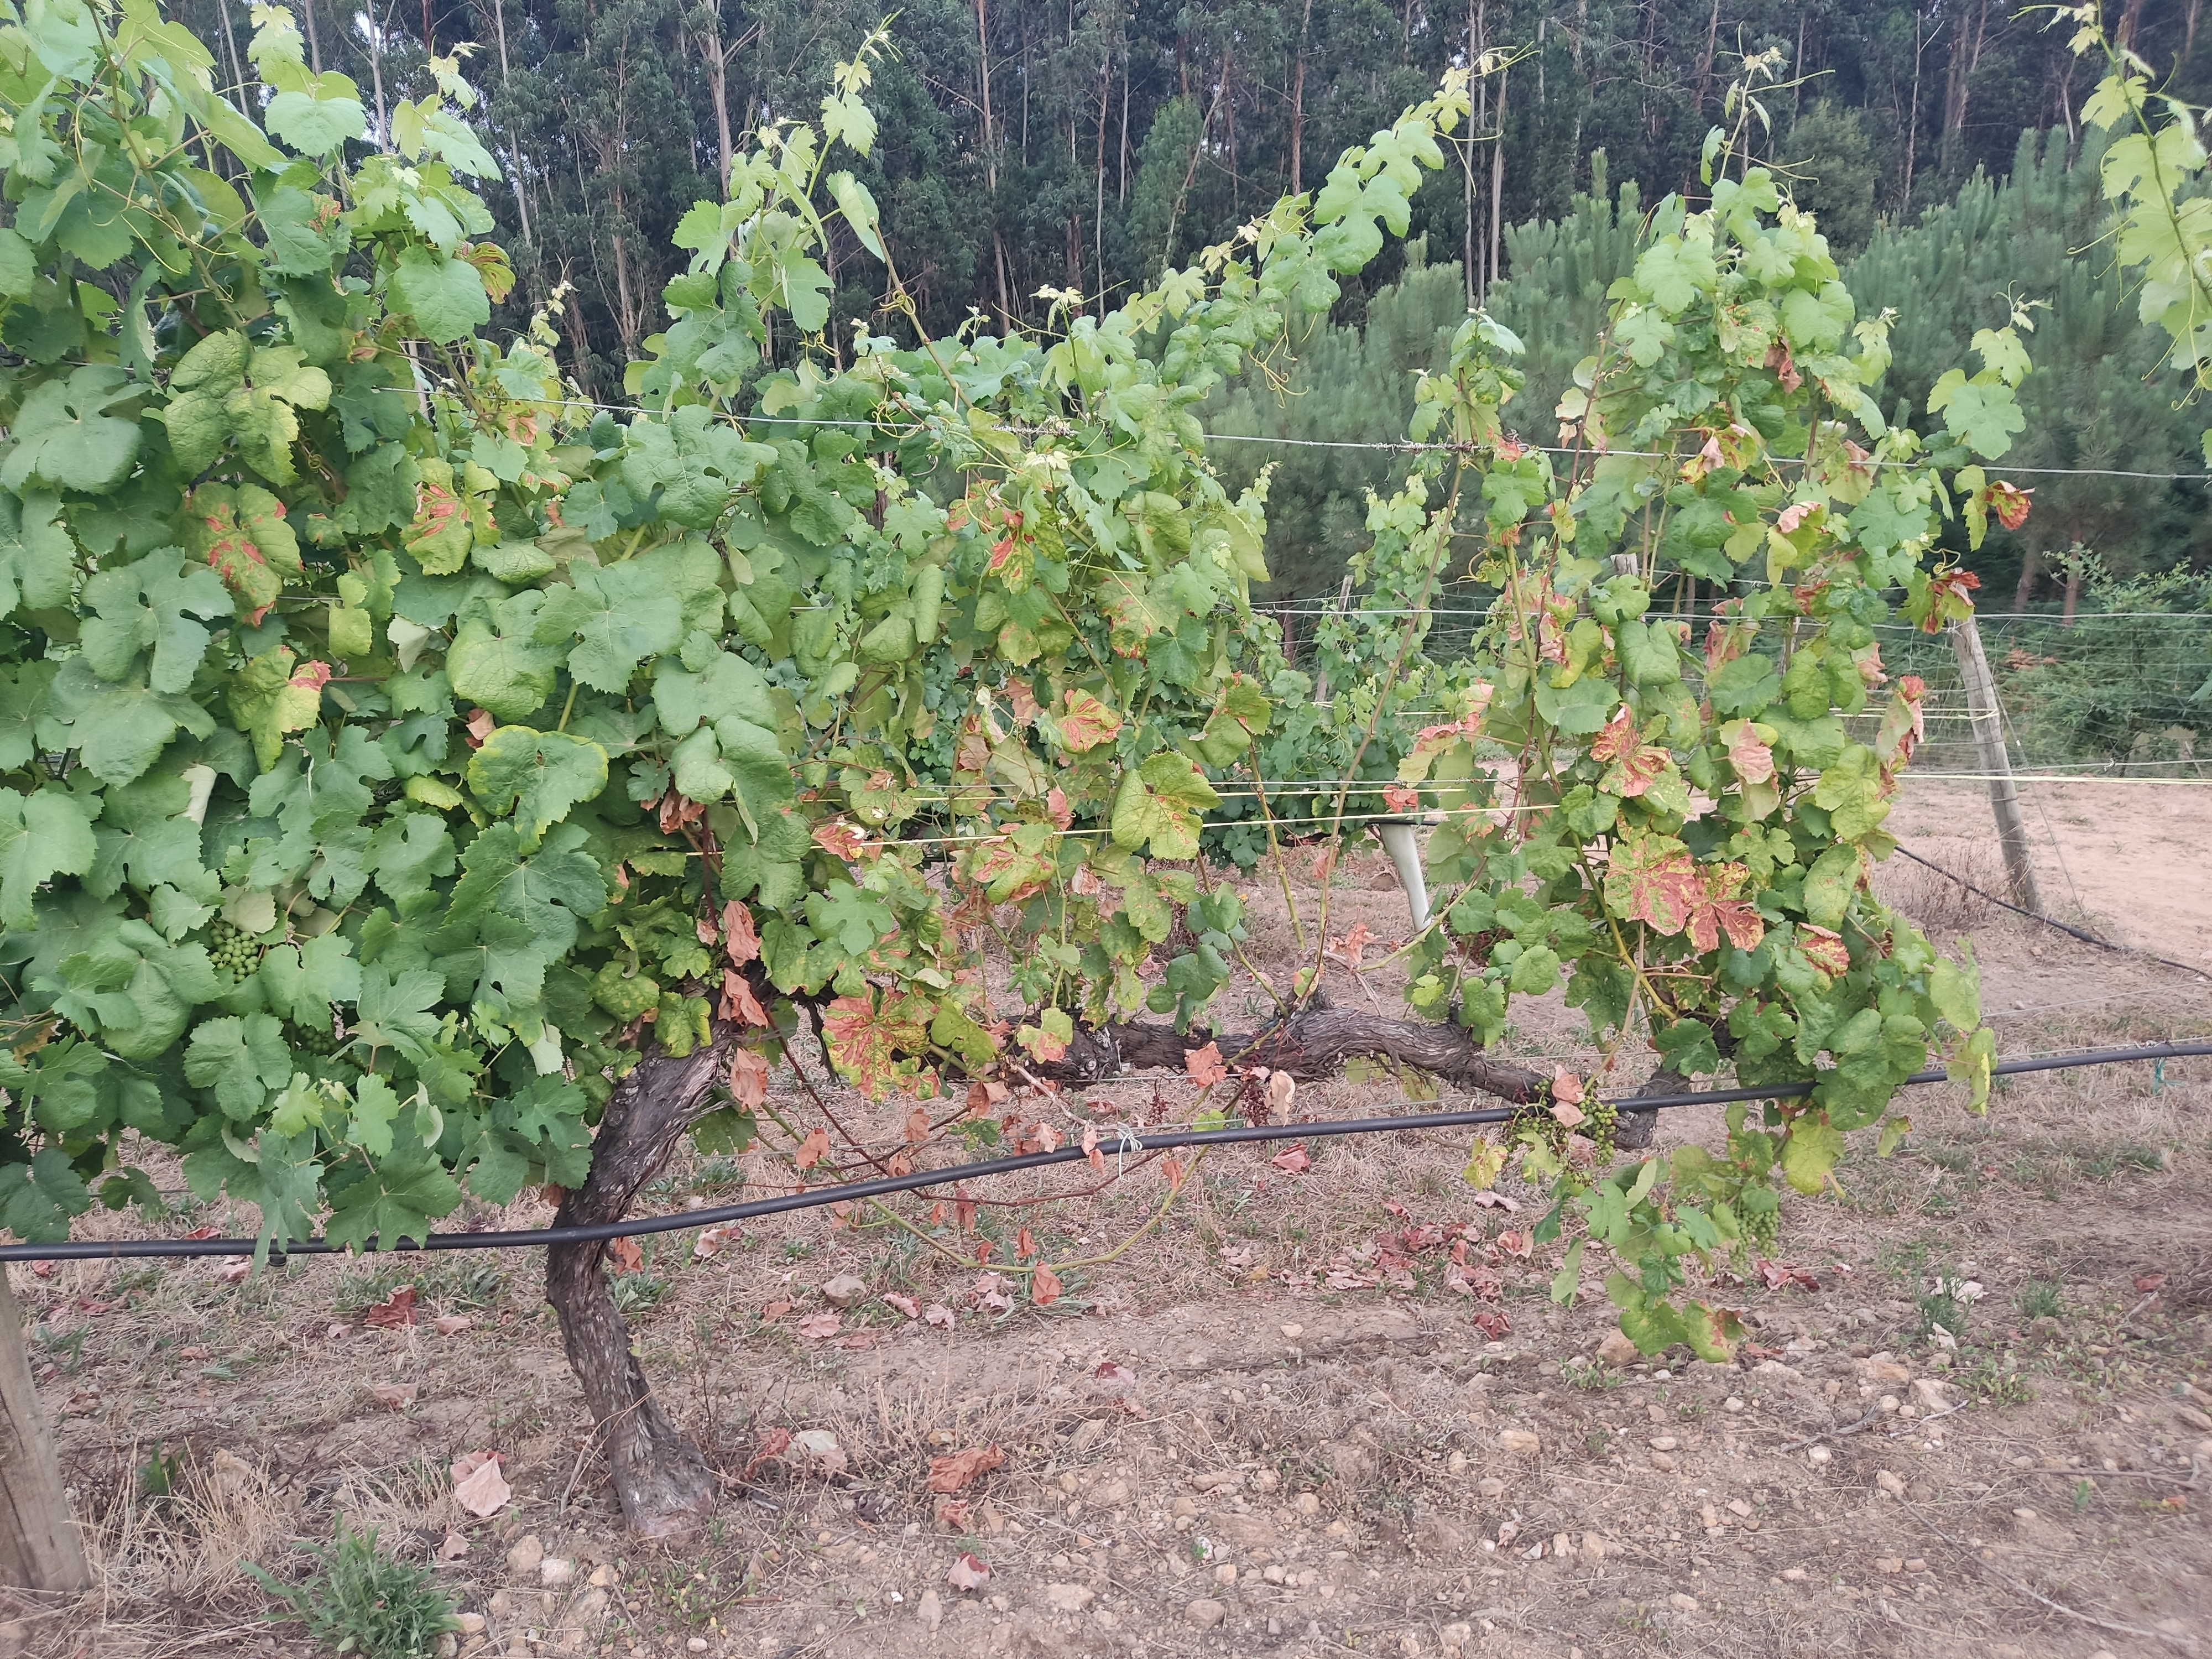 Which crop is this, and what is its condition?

grapevine, affected by esca disease
